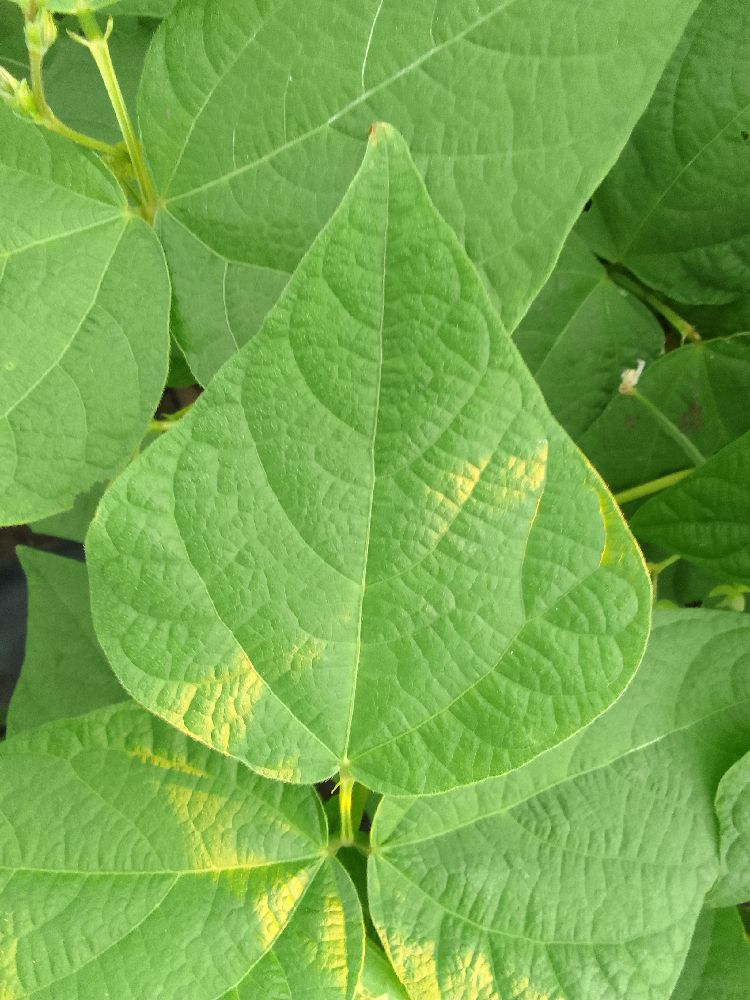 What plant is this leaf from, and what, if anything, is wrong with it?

common bean, healthy
